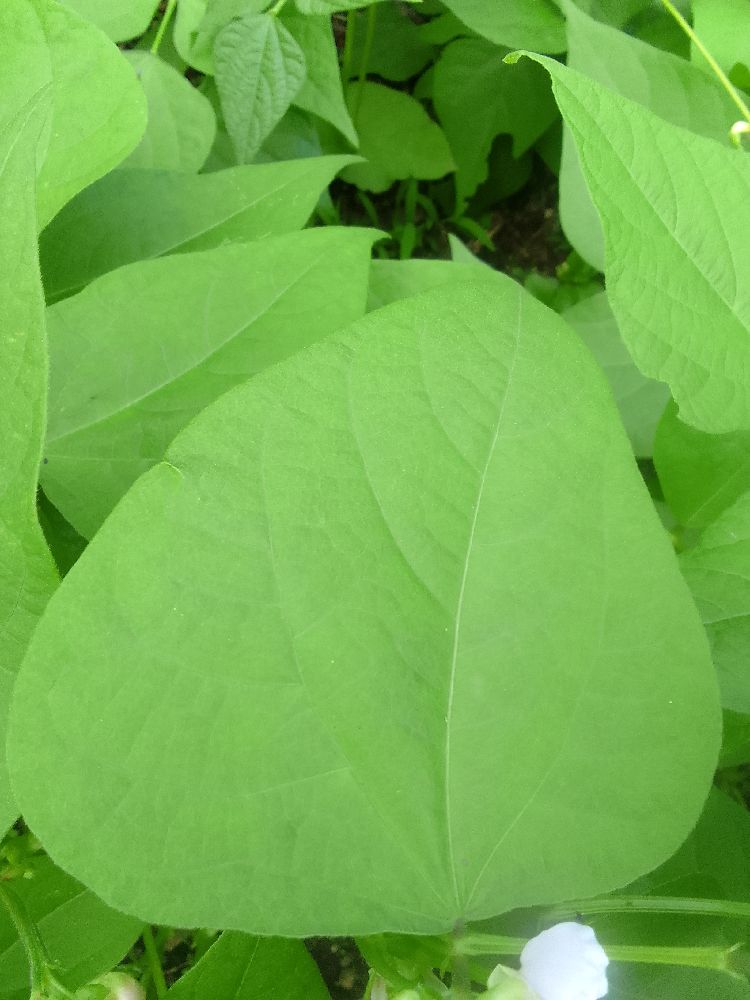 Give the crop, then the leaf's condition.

common bean, healthy
